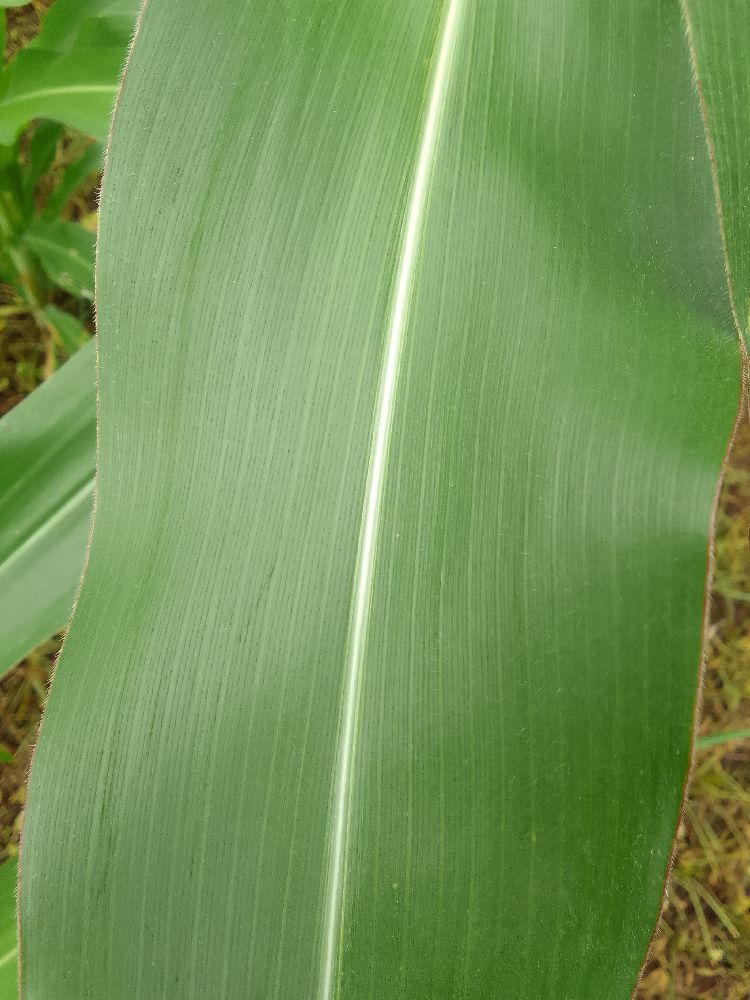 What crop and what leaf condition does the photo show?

maize, healthy
